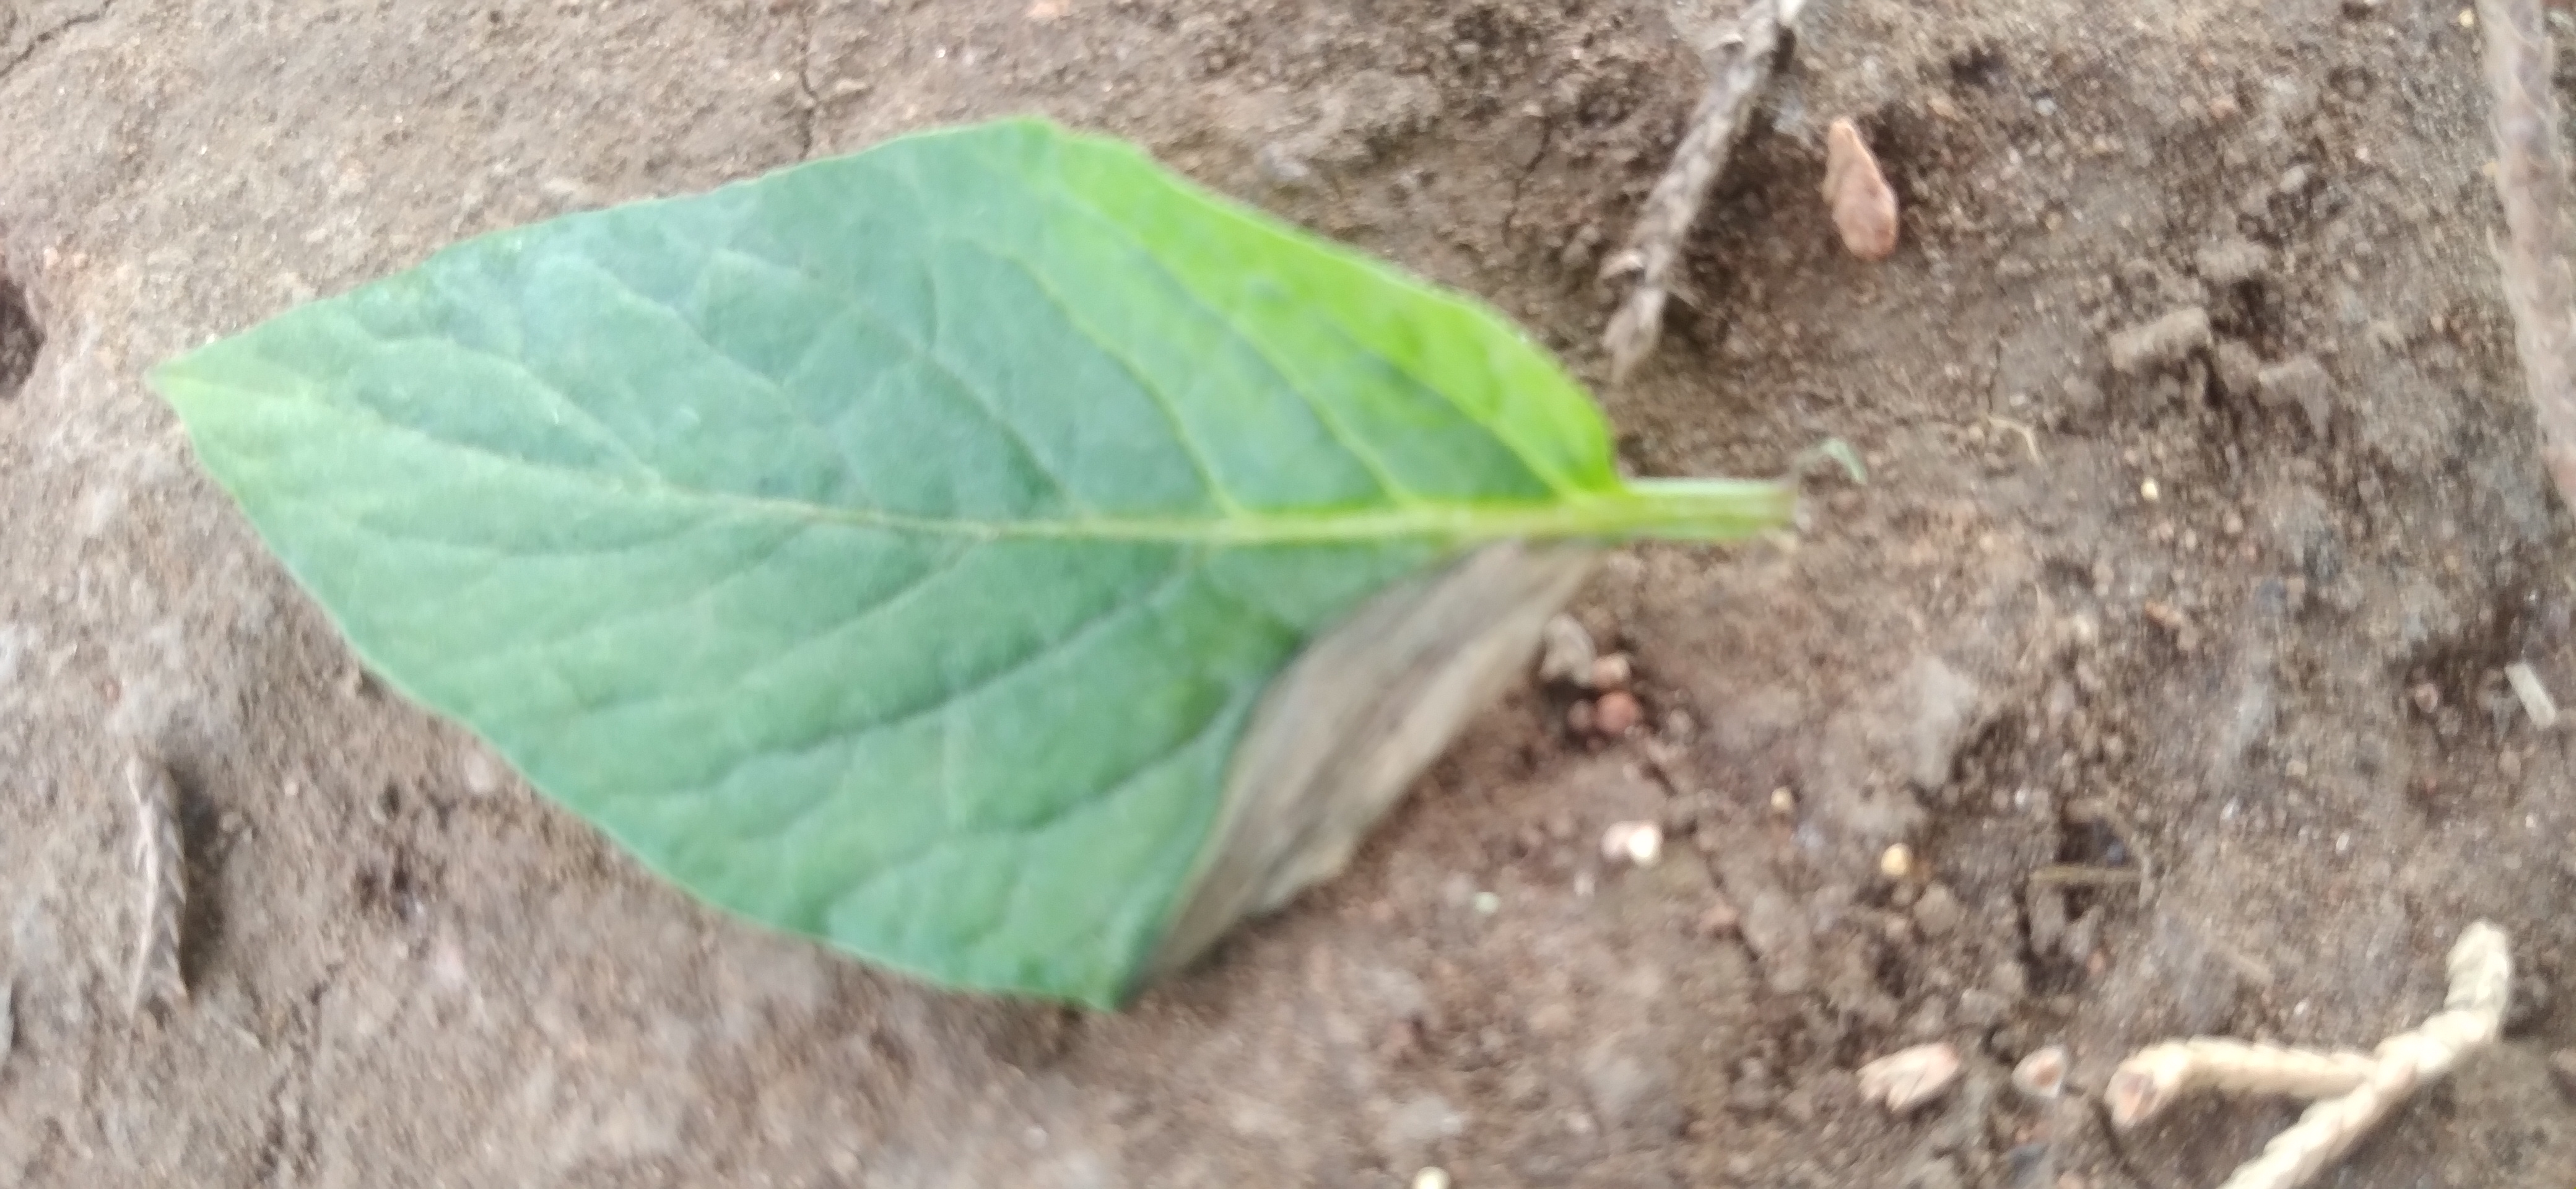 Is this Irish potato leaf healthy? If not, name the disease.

early blight
